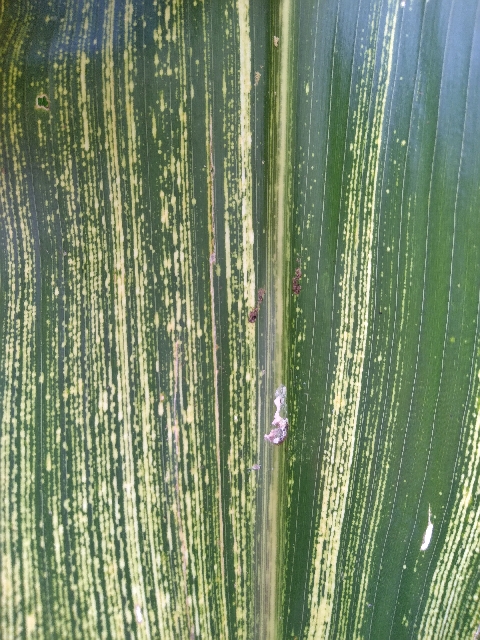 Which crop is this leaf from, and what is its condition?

maize, maize streak virus
